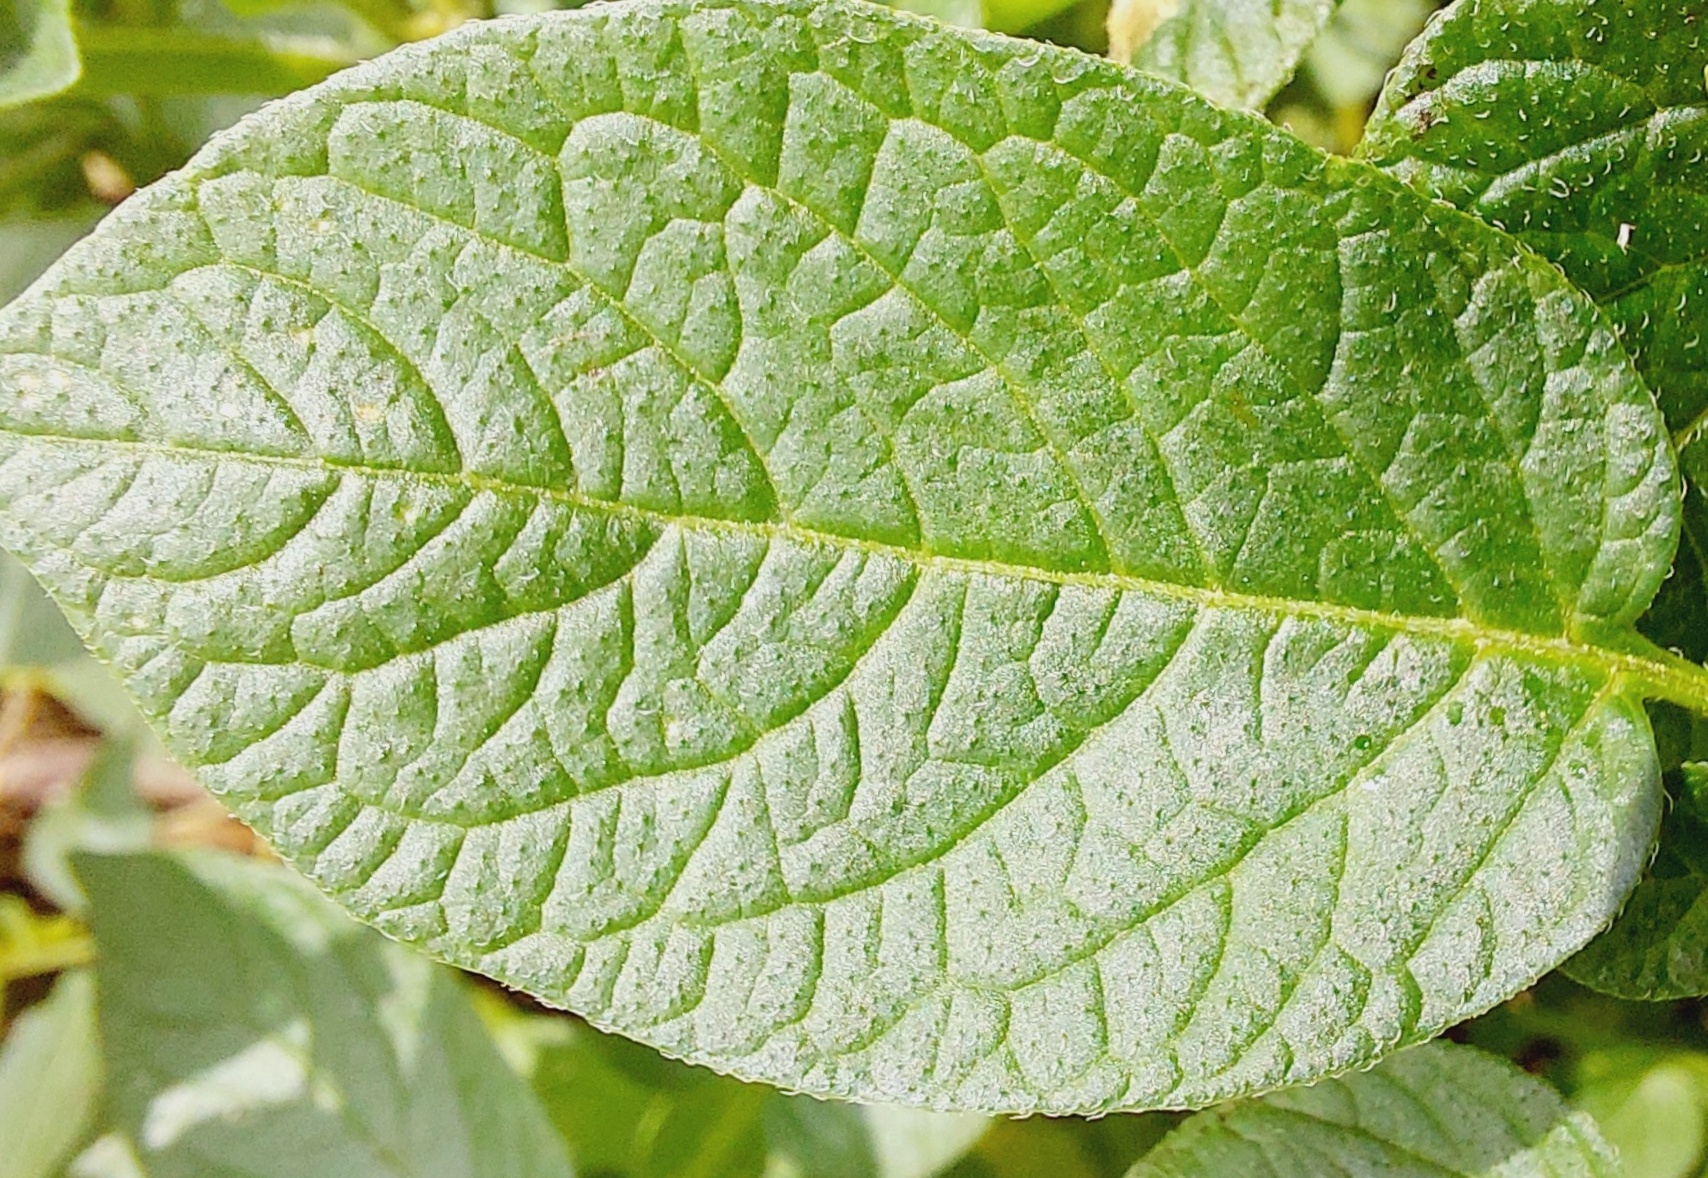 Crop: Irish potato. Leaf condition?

healthy
